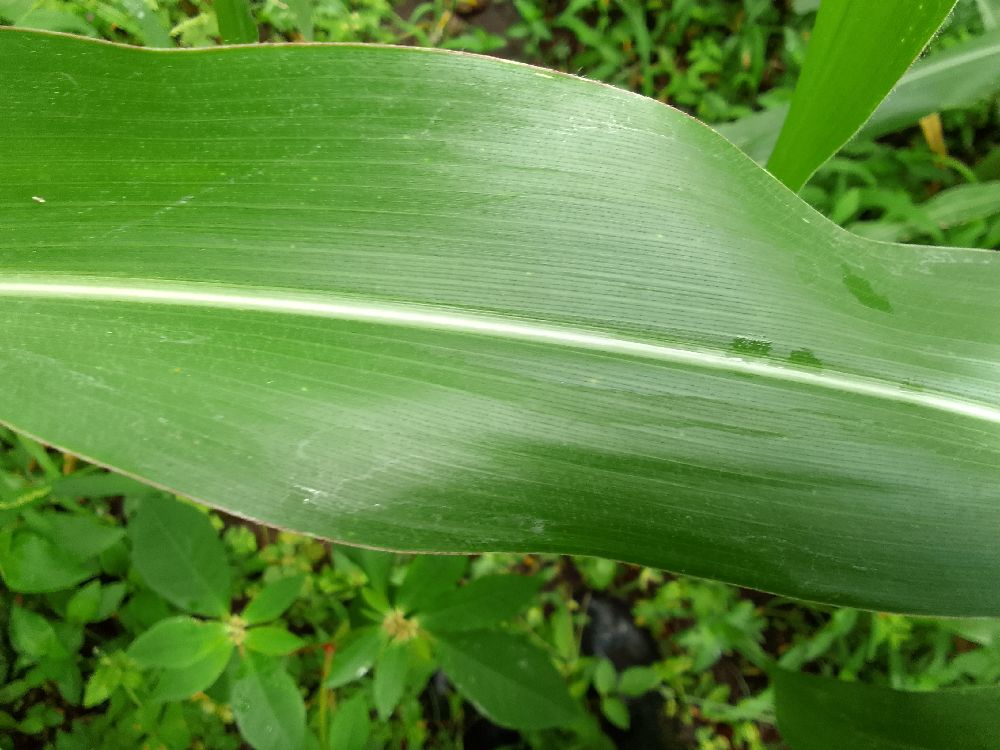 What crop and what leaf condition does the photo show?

maize, healthy
